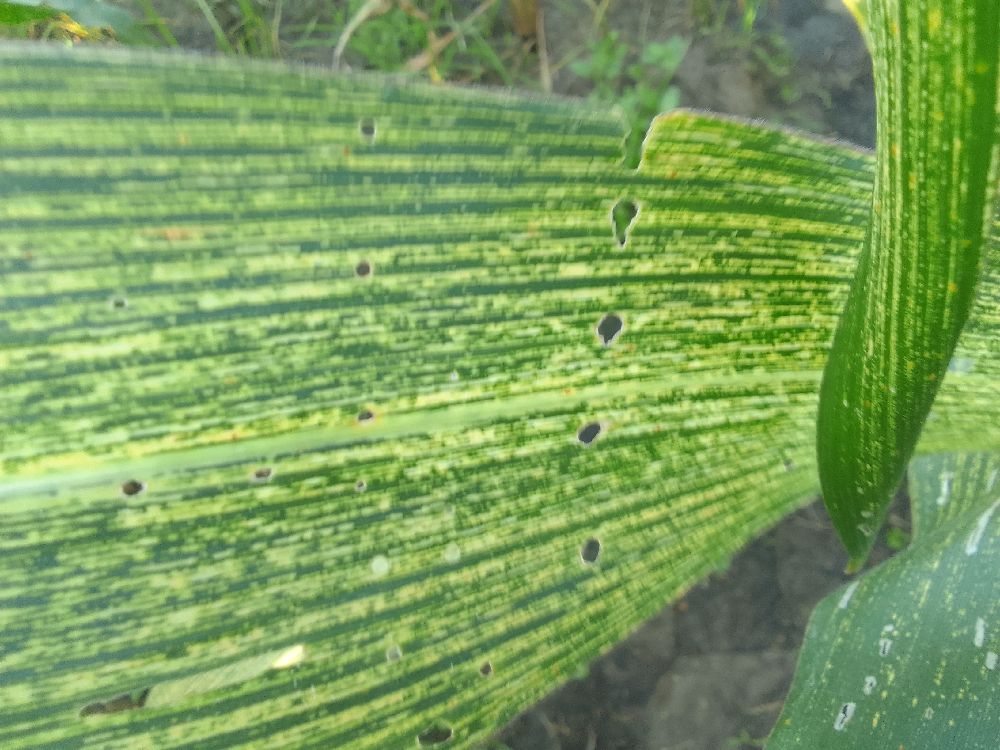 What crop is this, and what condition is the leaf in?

maize, maize streak virus
